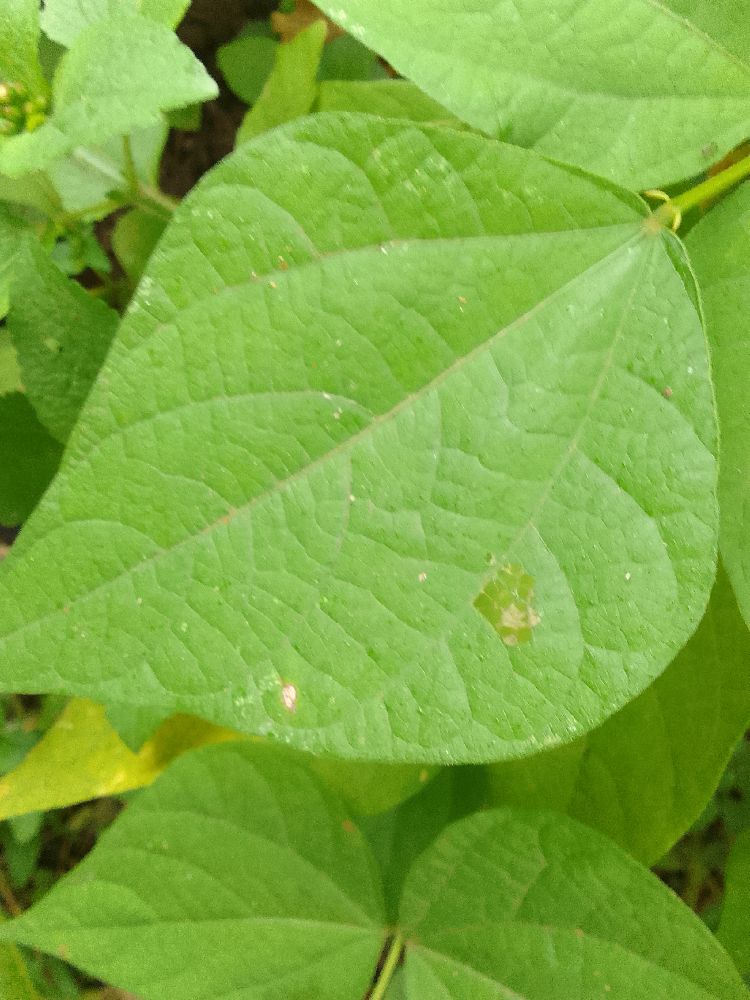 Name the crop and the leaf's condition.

common bean, healthy
